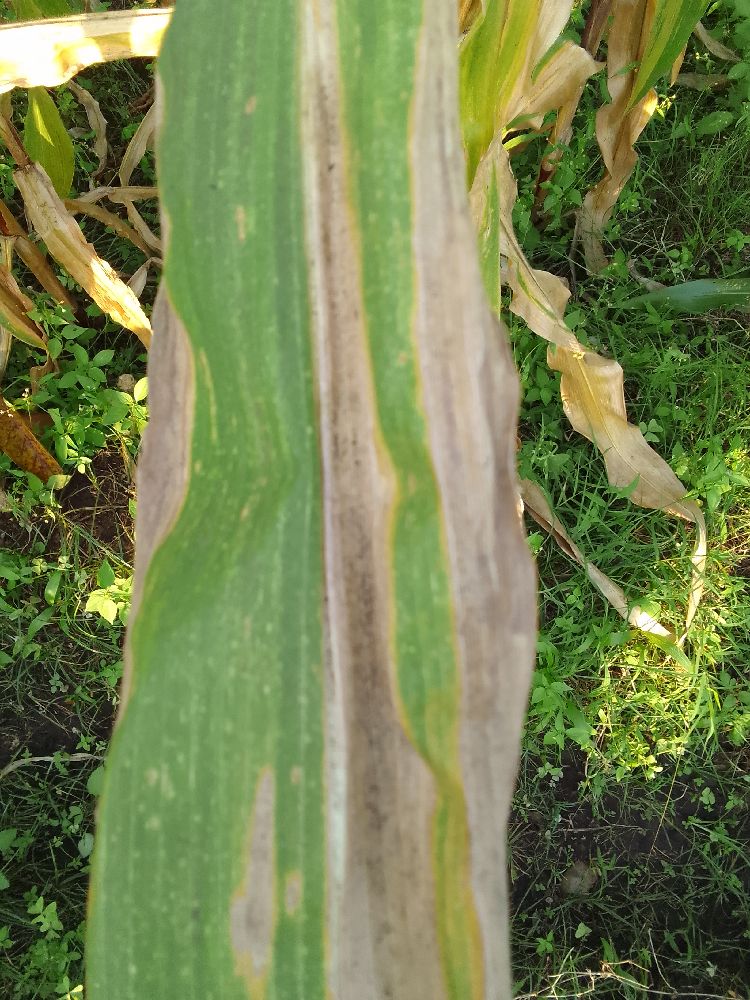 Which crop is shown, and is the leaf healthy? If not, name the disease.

maize, maize lethal necrosis
